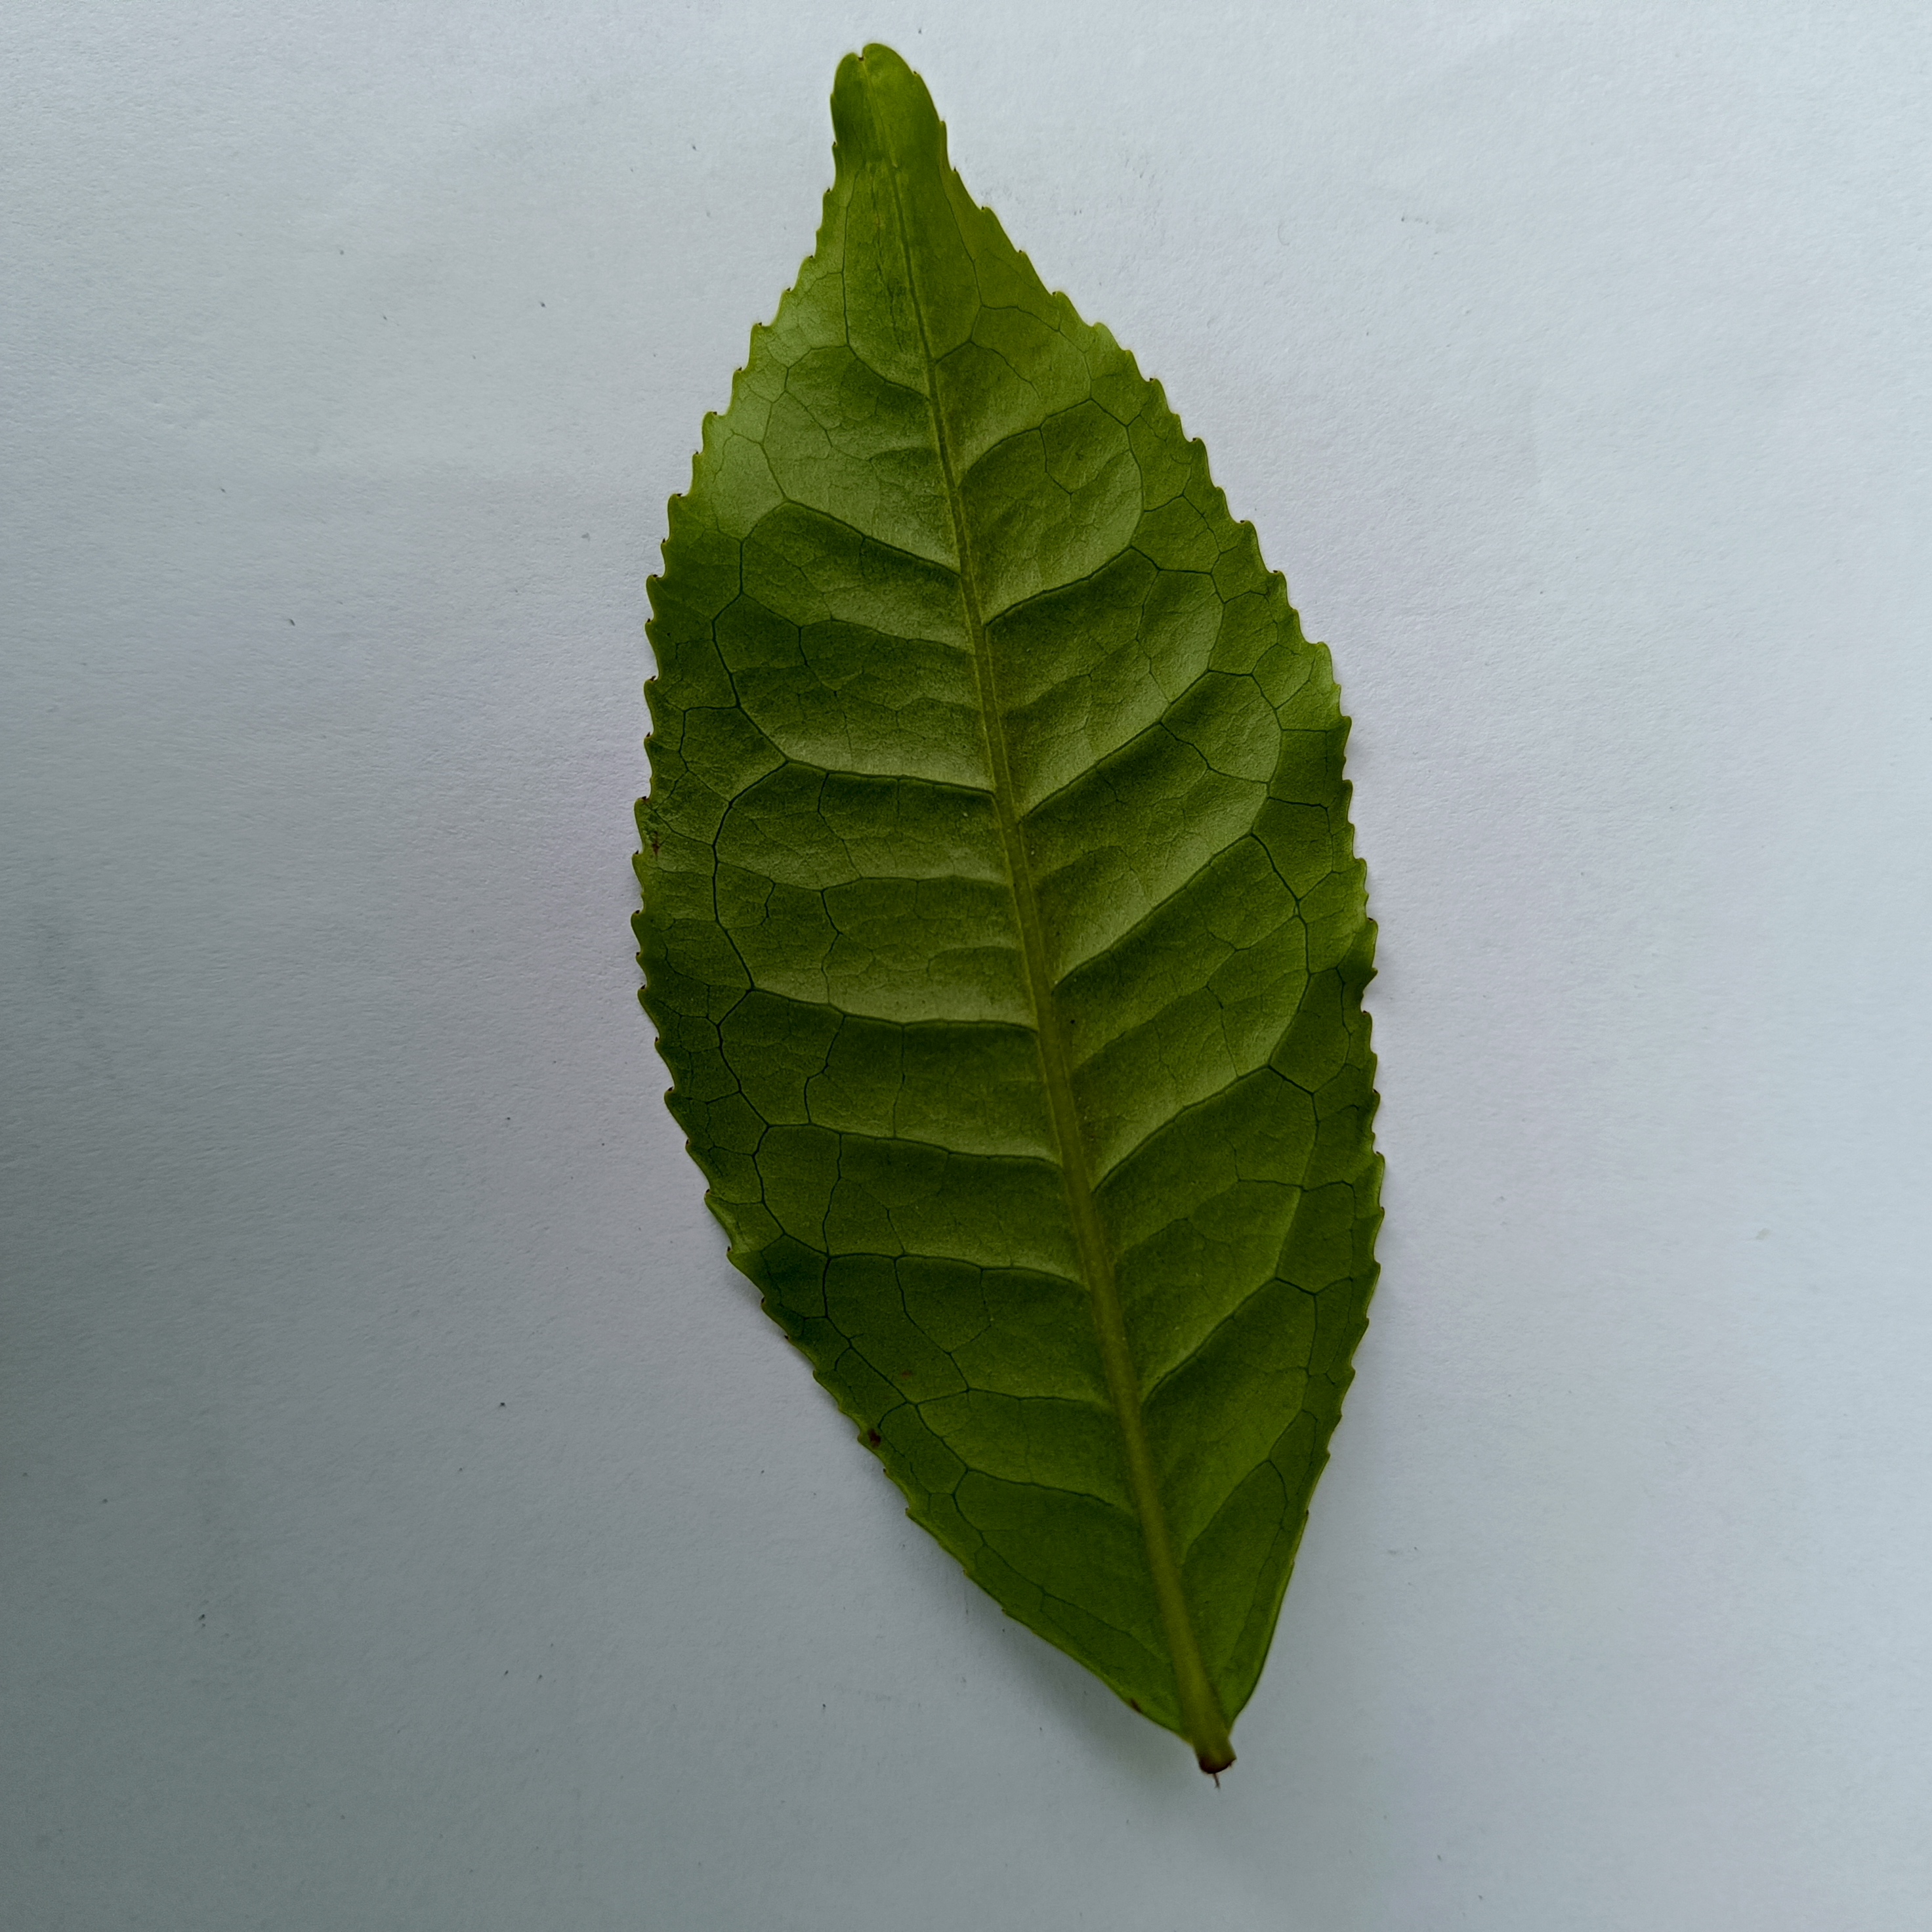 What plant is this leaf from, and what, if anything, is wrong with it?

tea, healthy
